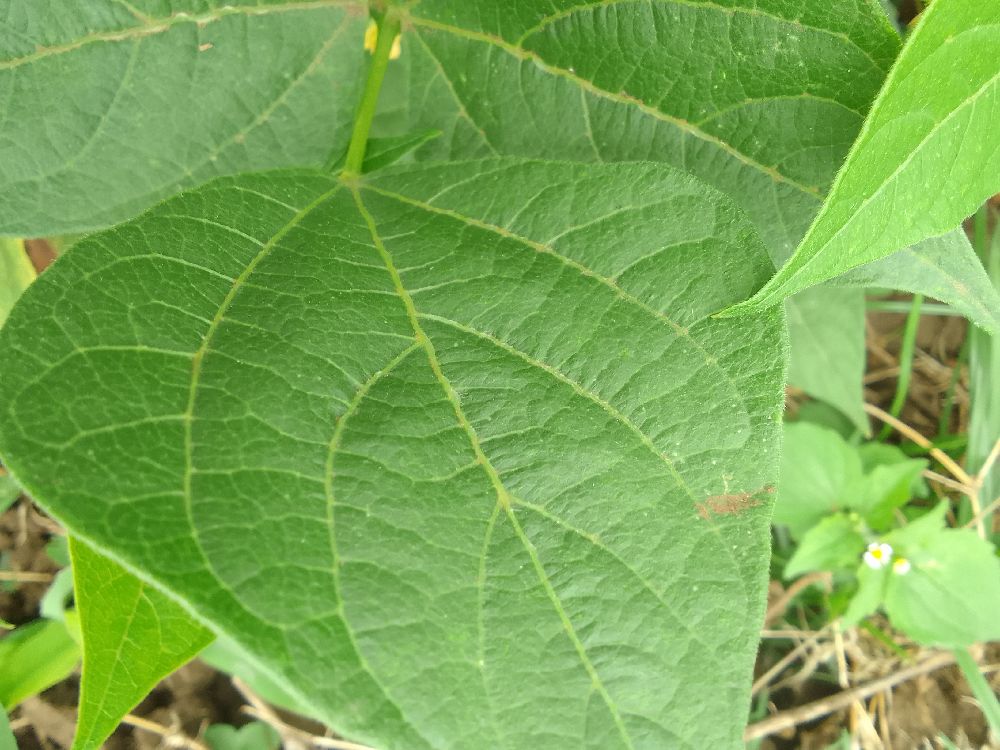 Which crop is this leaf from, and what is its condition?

common bean, healthy
